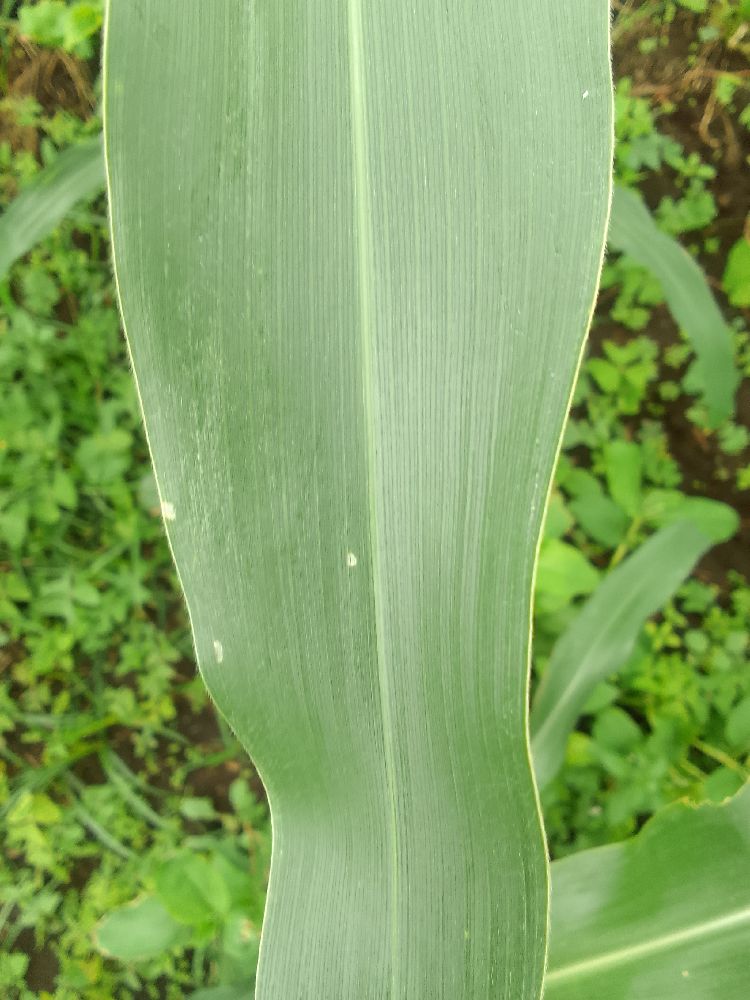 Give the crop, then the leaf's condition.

maize, healthy
